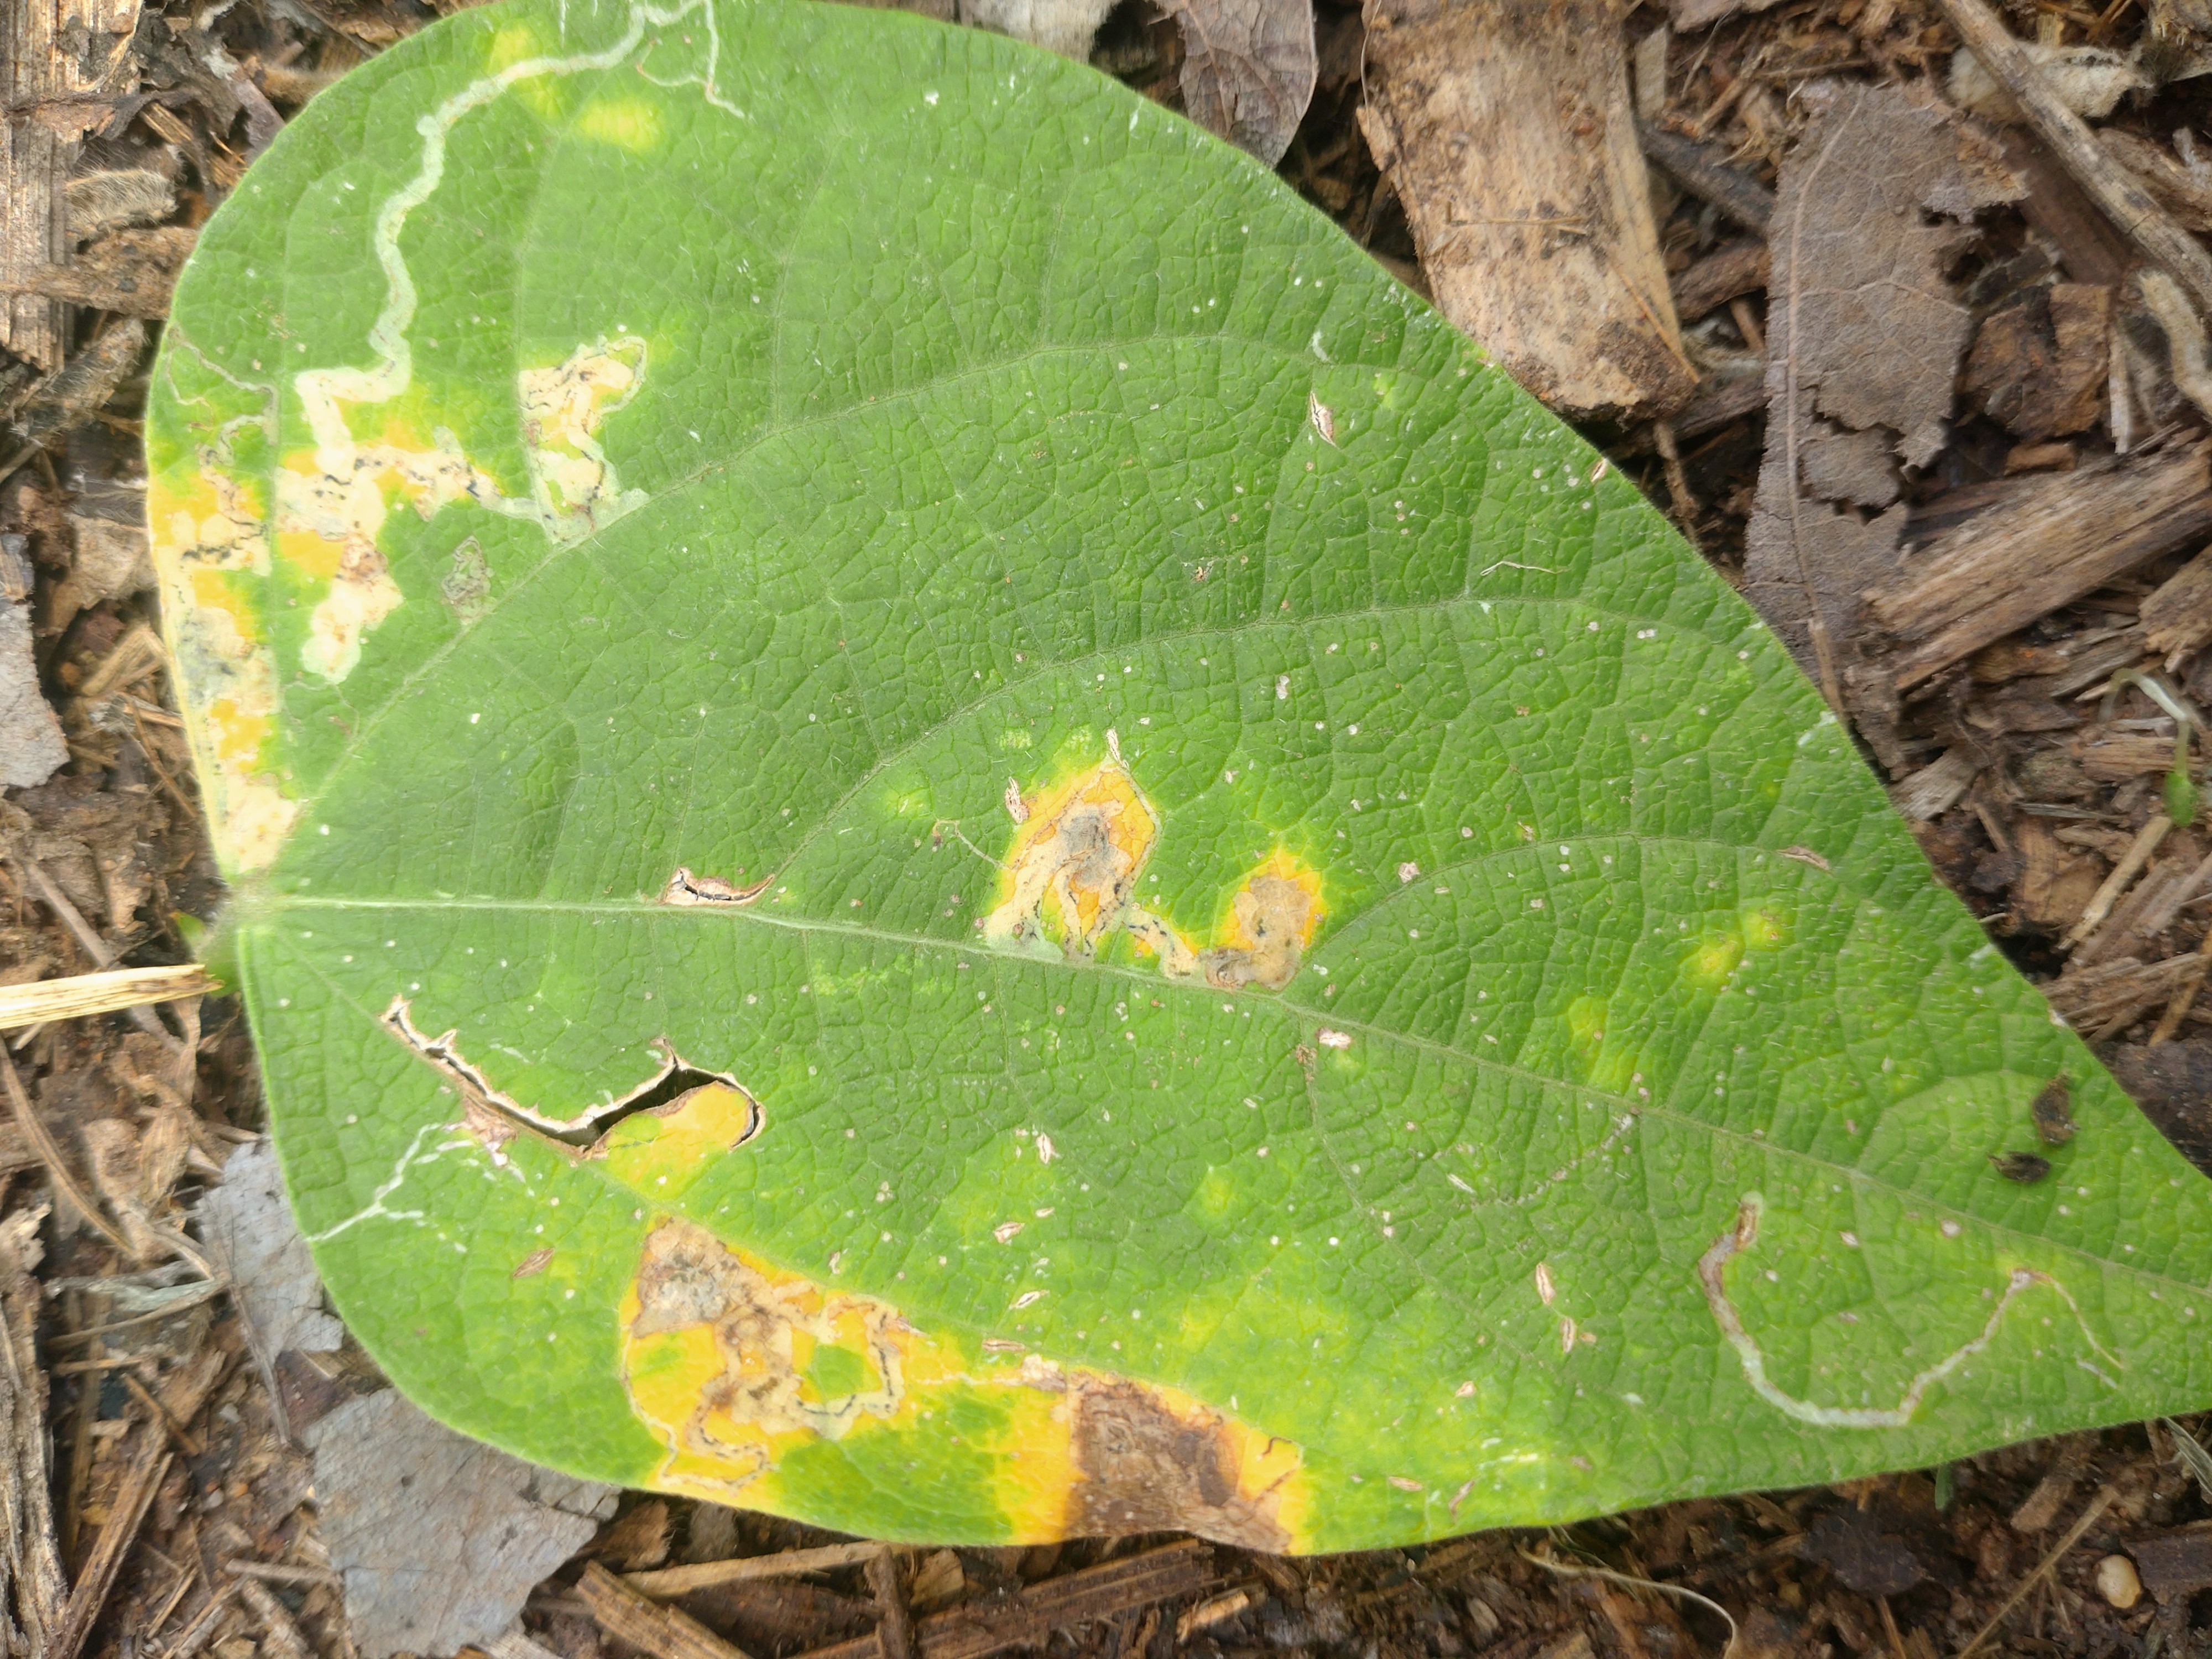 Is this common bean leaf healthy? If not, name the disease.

rust
